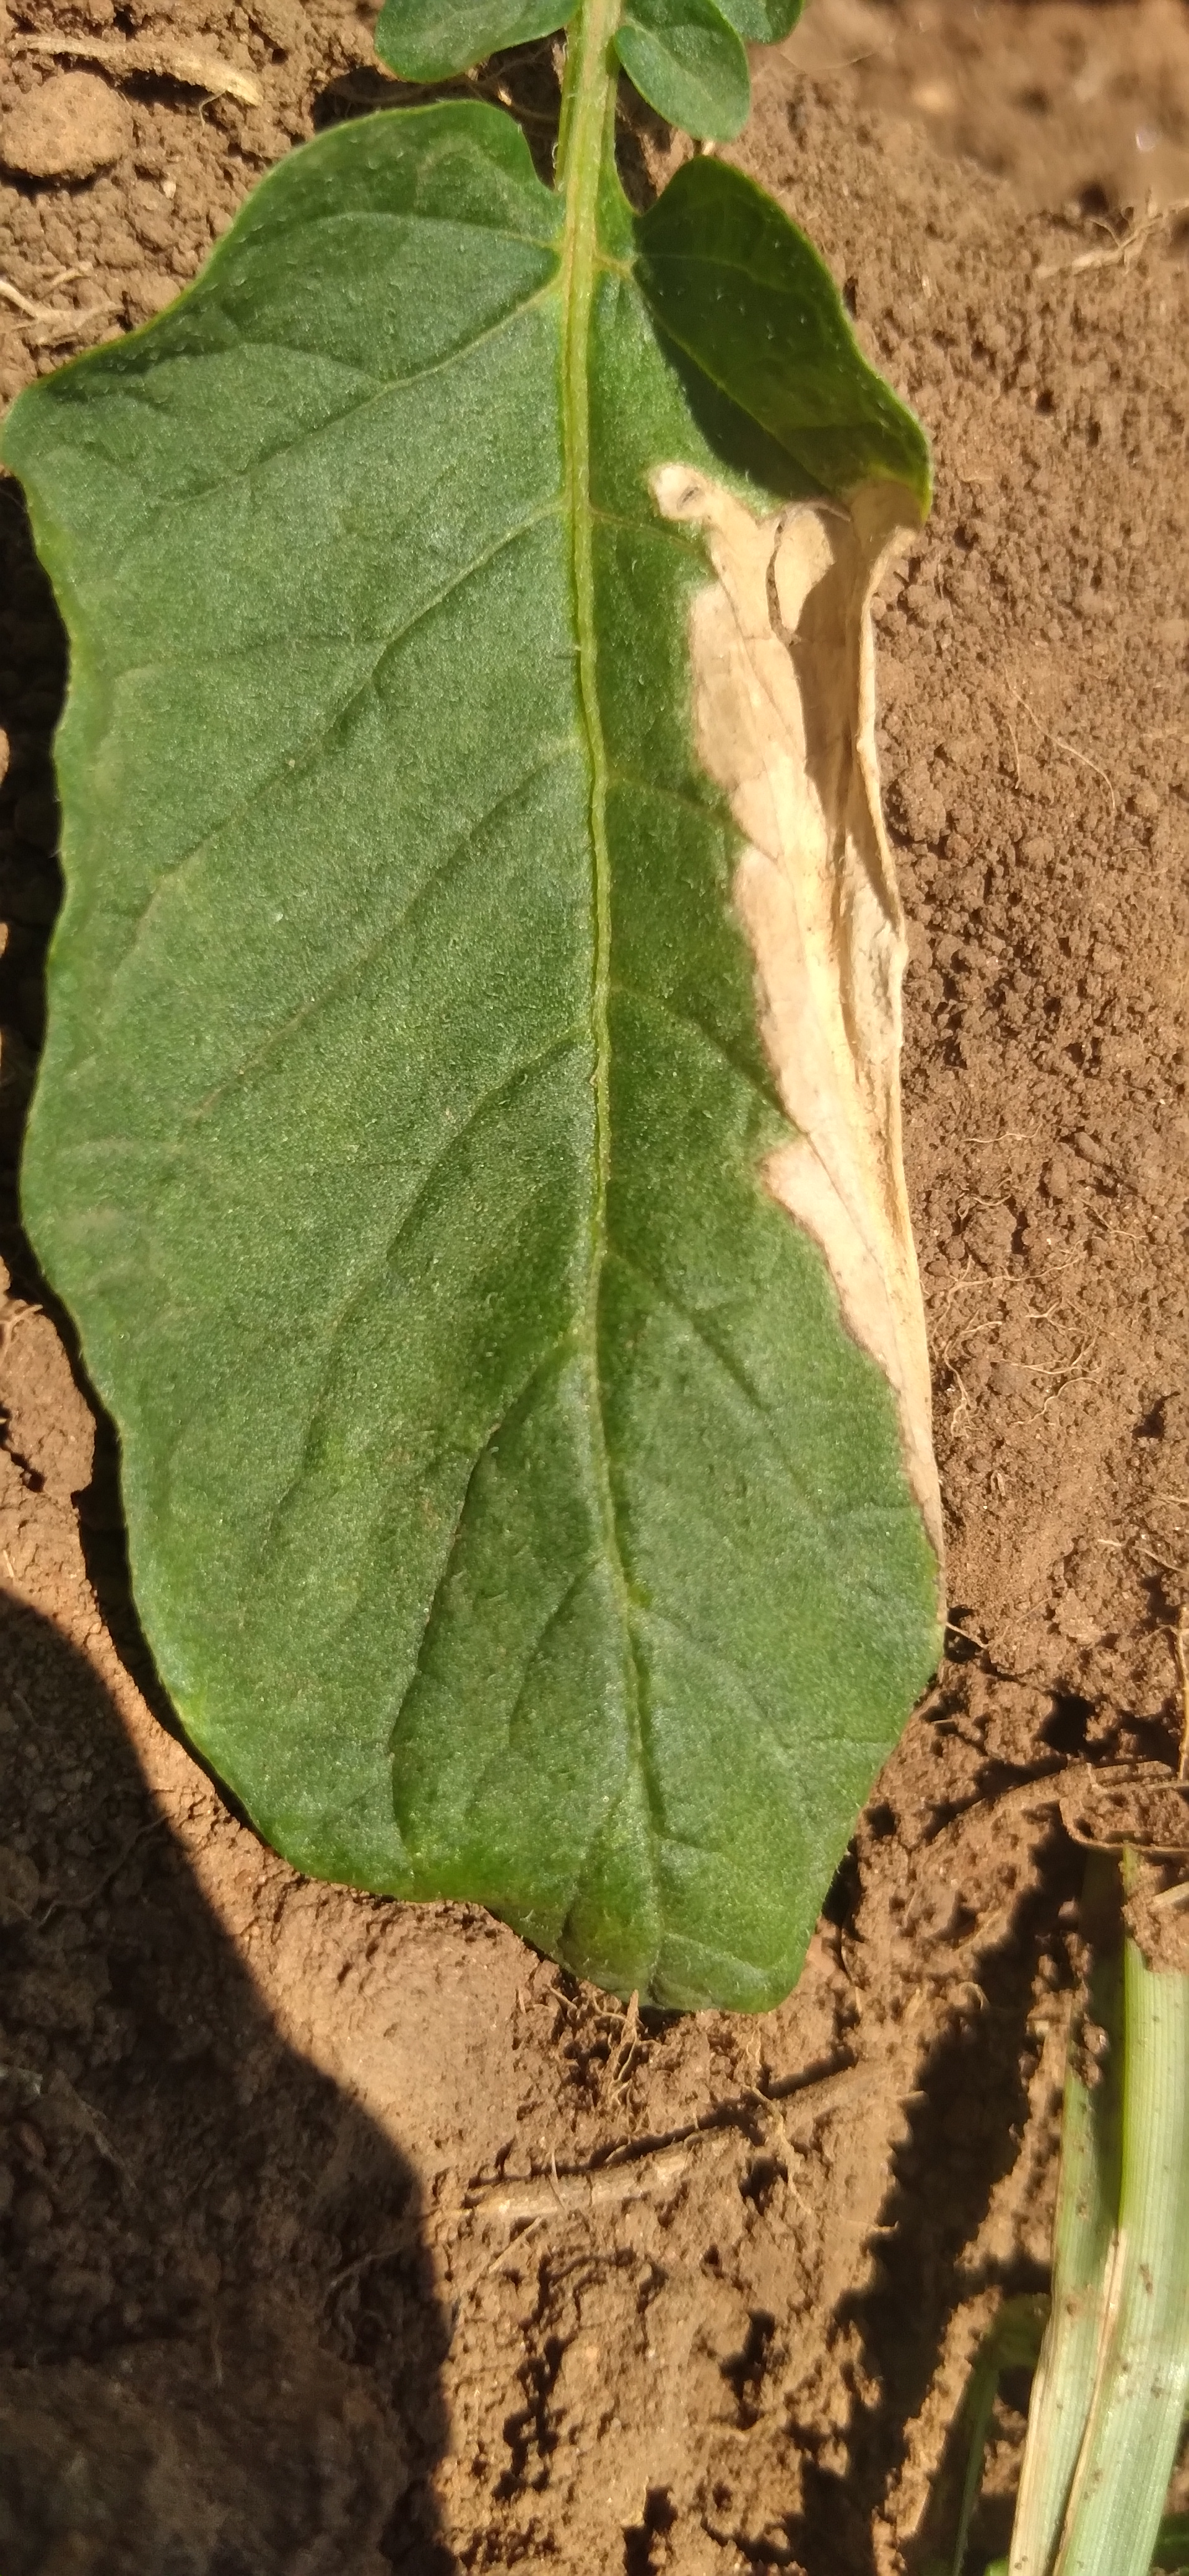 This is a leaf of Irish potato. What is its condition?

early blight
